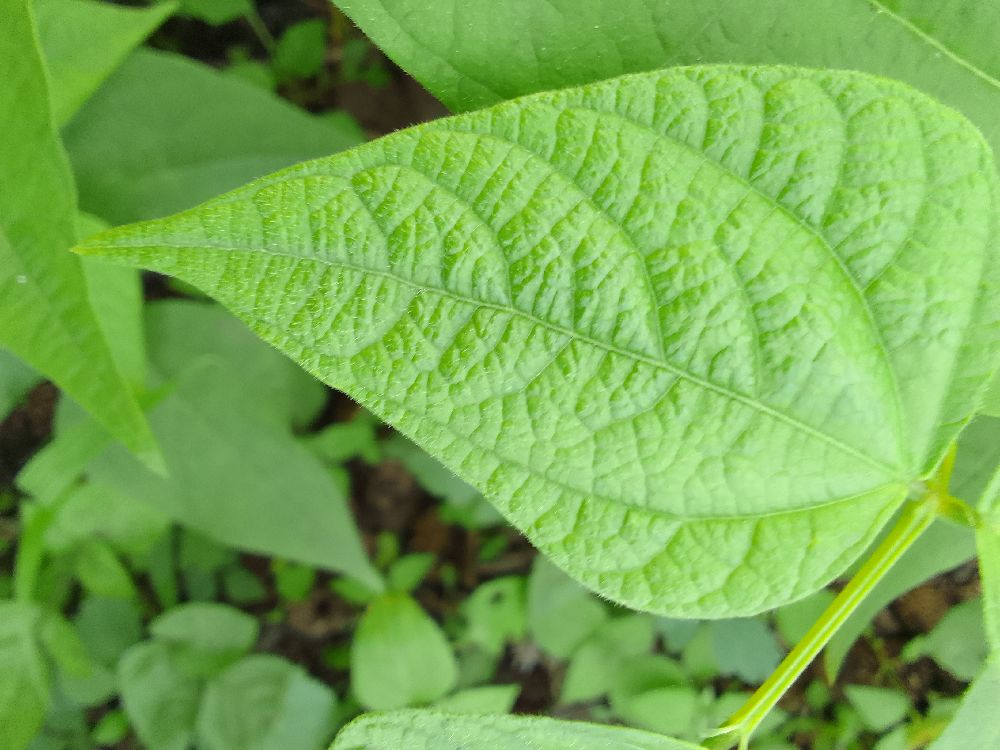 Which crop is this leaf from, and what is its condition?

common bean, healthy
